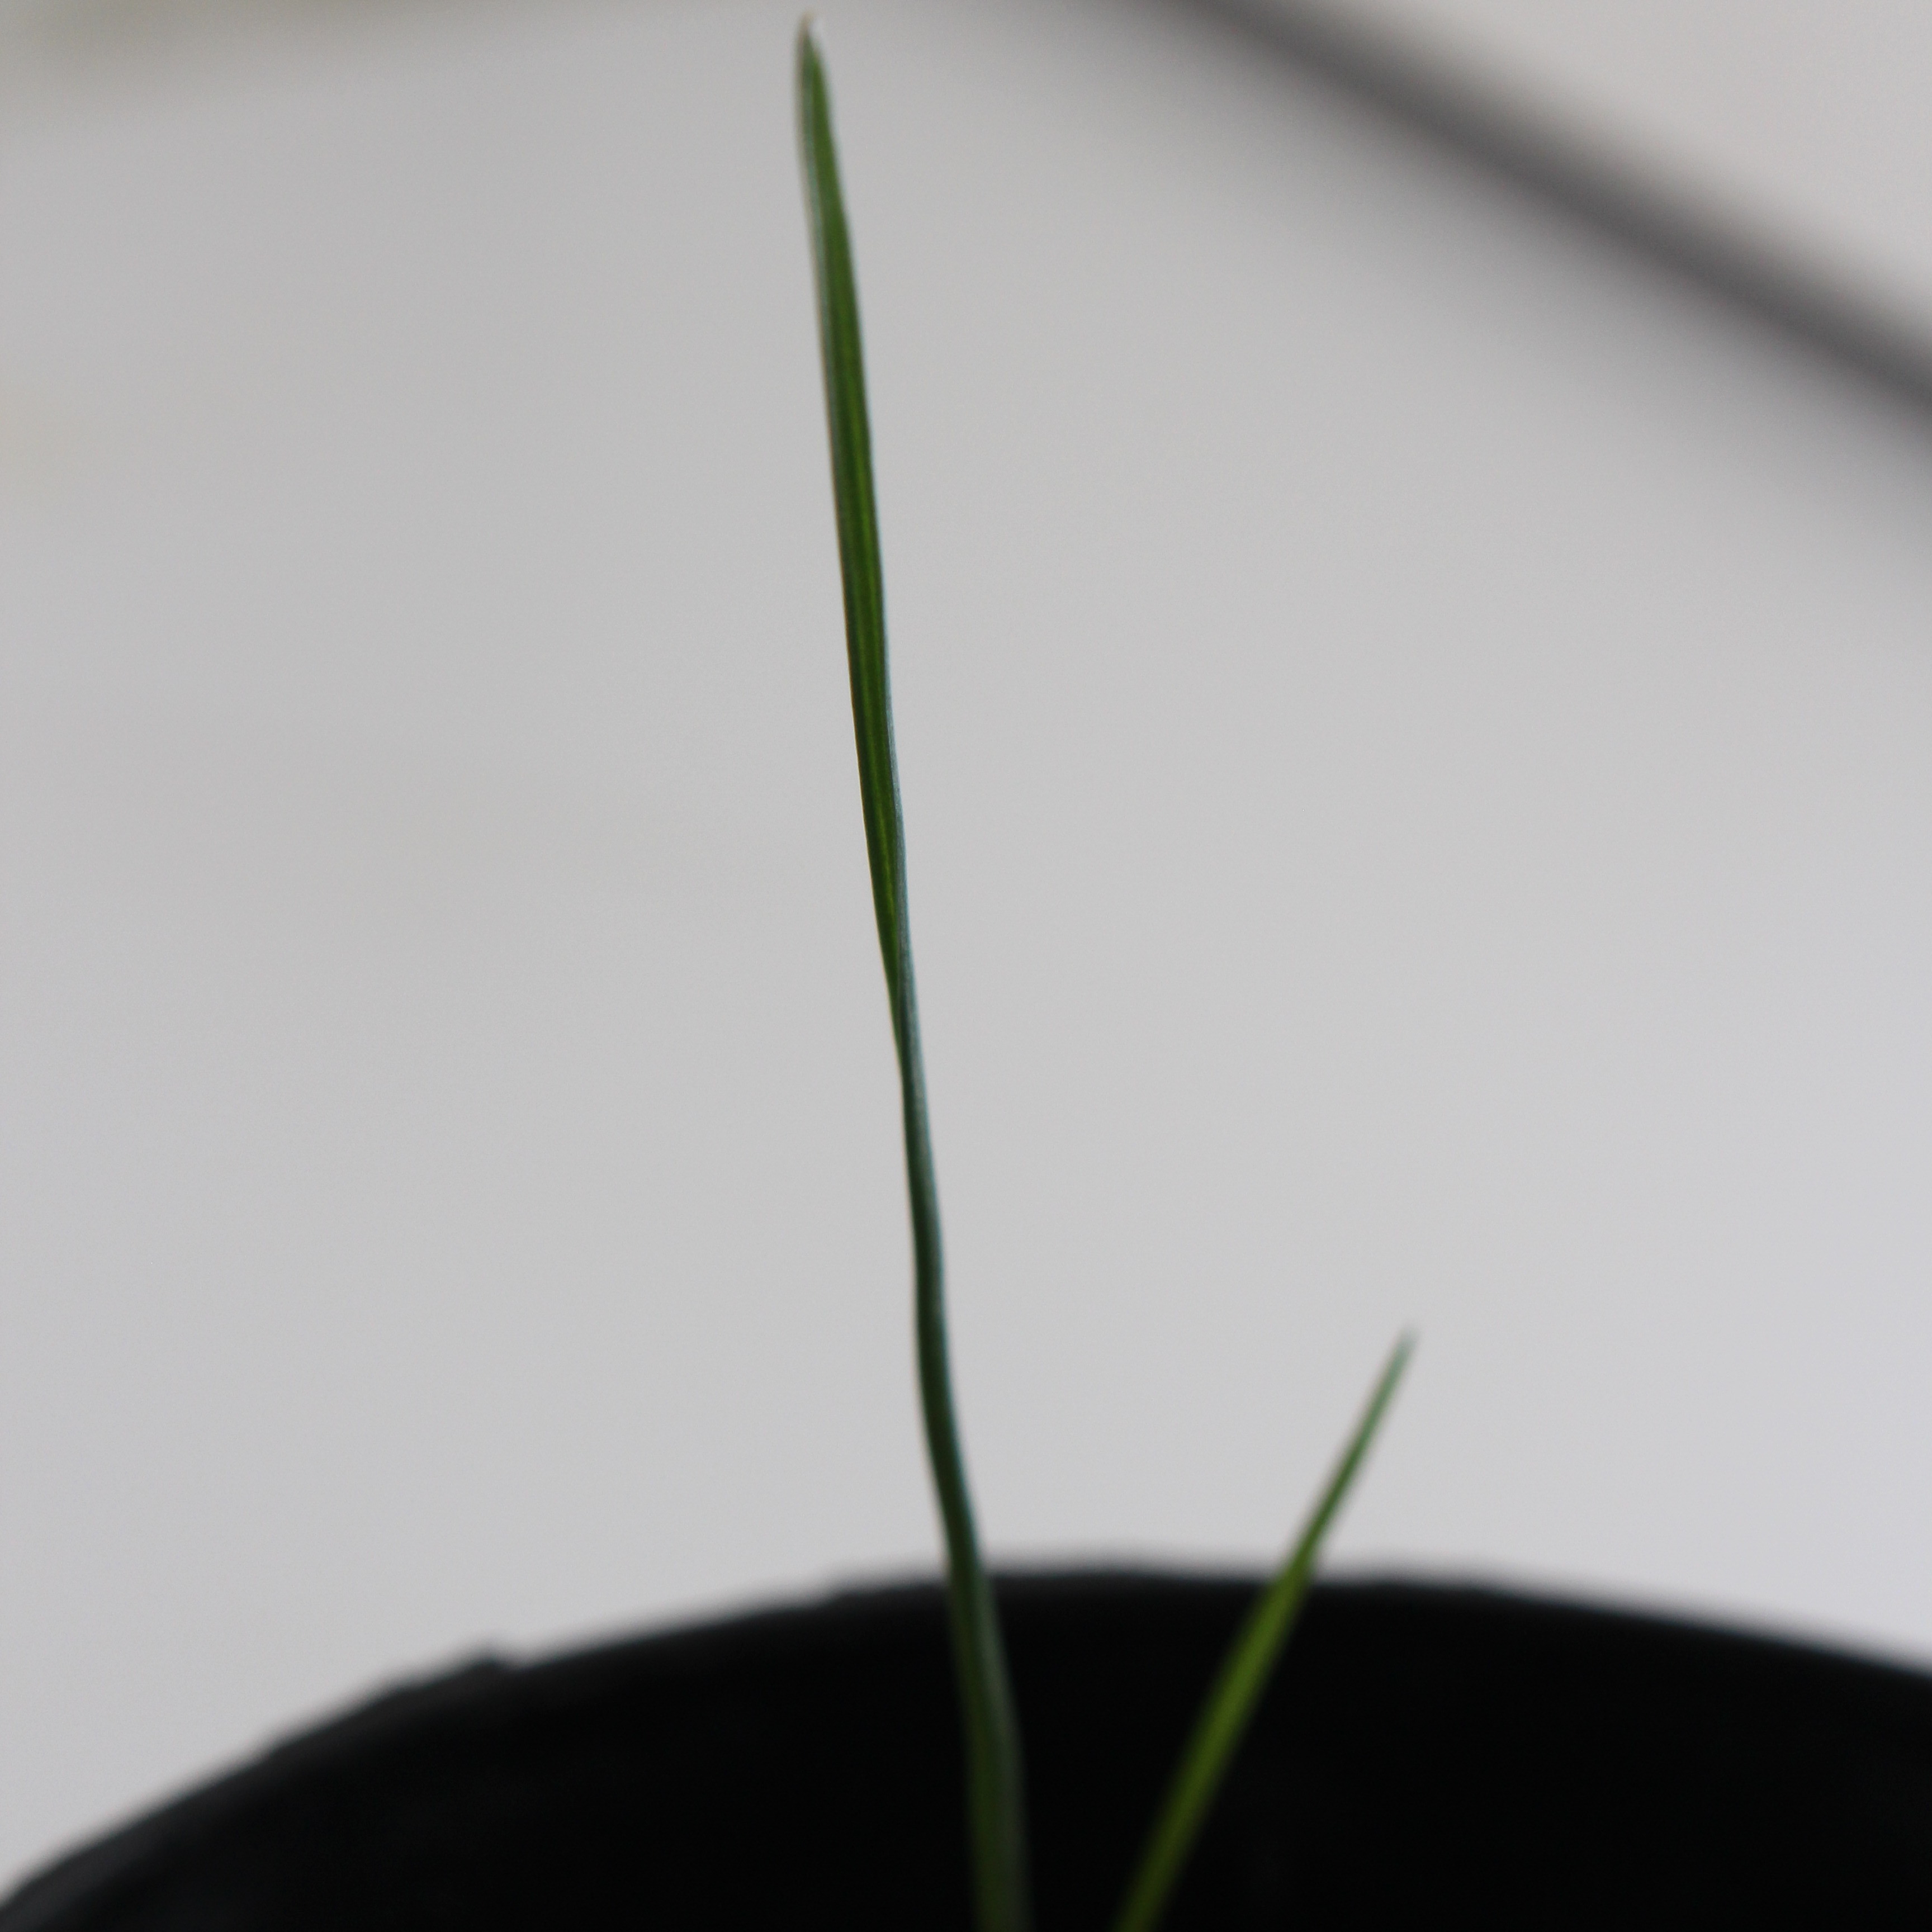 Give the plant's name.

Lolium multiflorum
